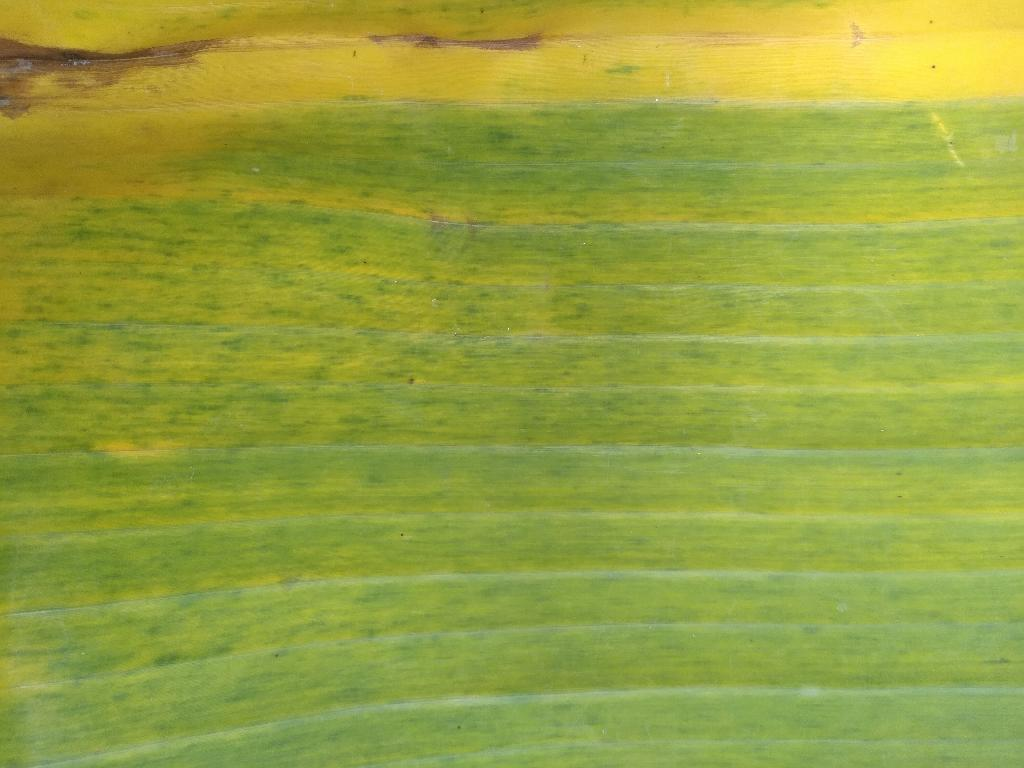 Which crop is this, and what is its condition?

banana, fusarium wilt race 1
